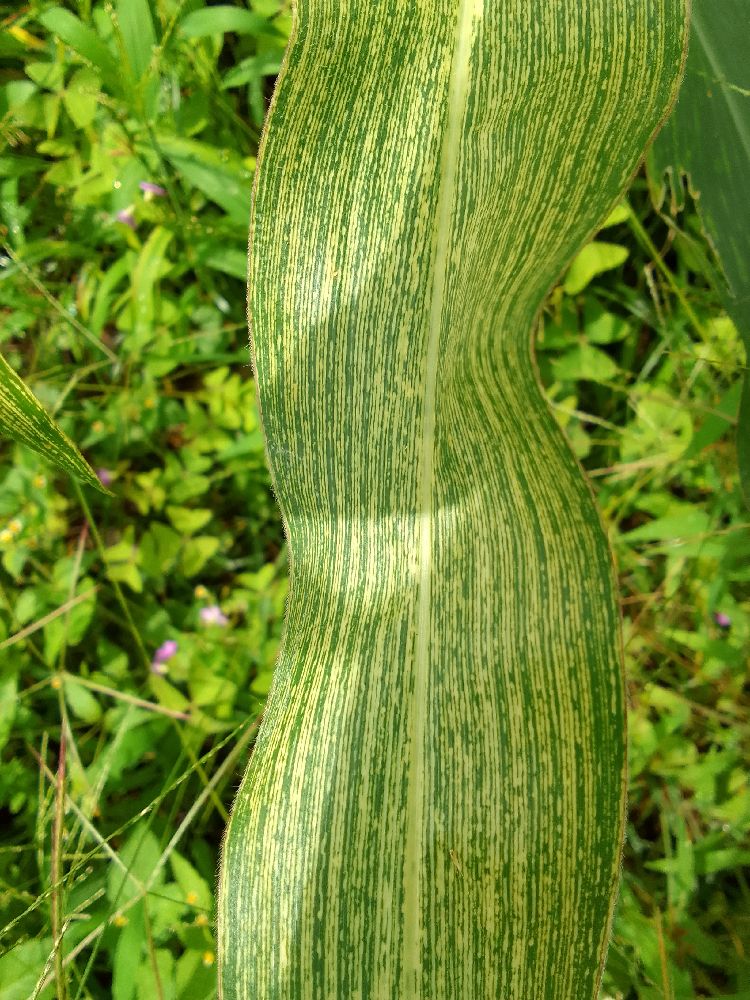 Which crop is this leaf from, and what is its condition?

maize, healthy
